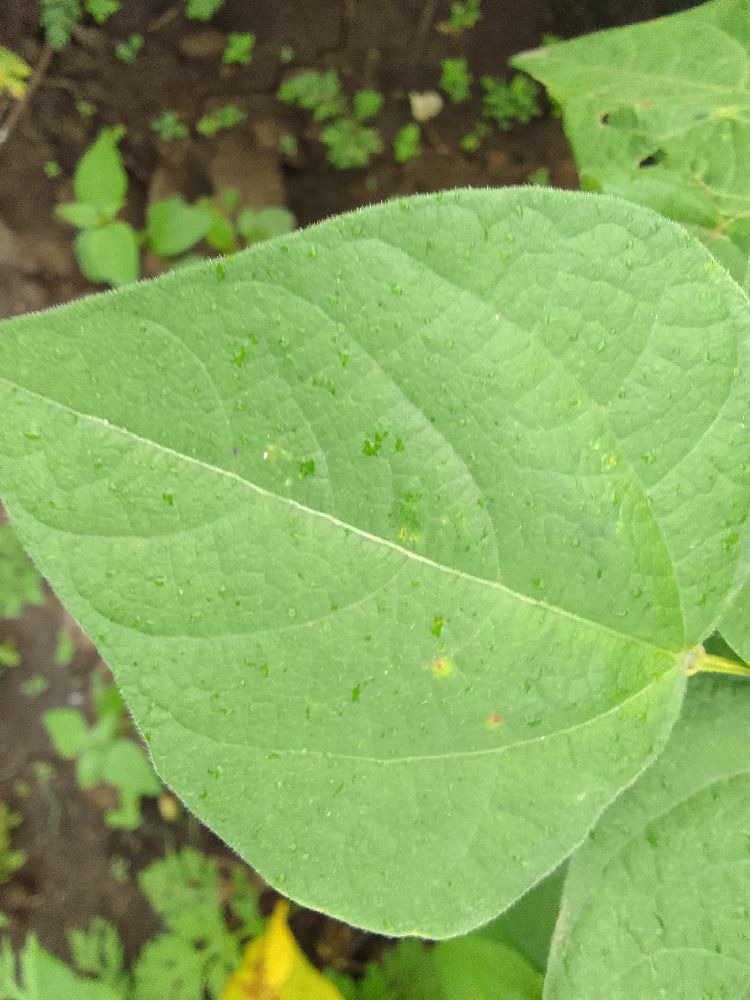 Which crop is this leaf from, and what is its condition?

common bean, healthy
